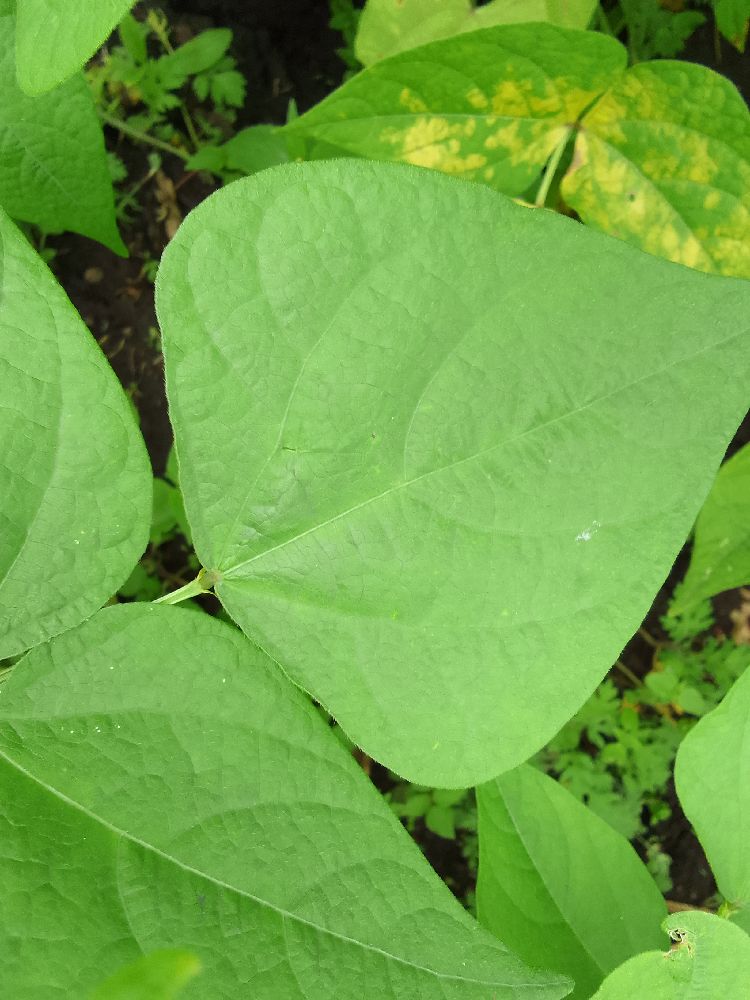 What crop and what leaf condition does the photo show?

common bean, healthy
